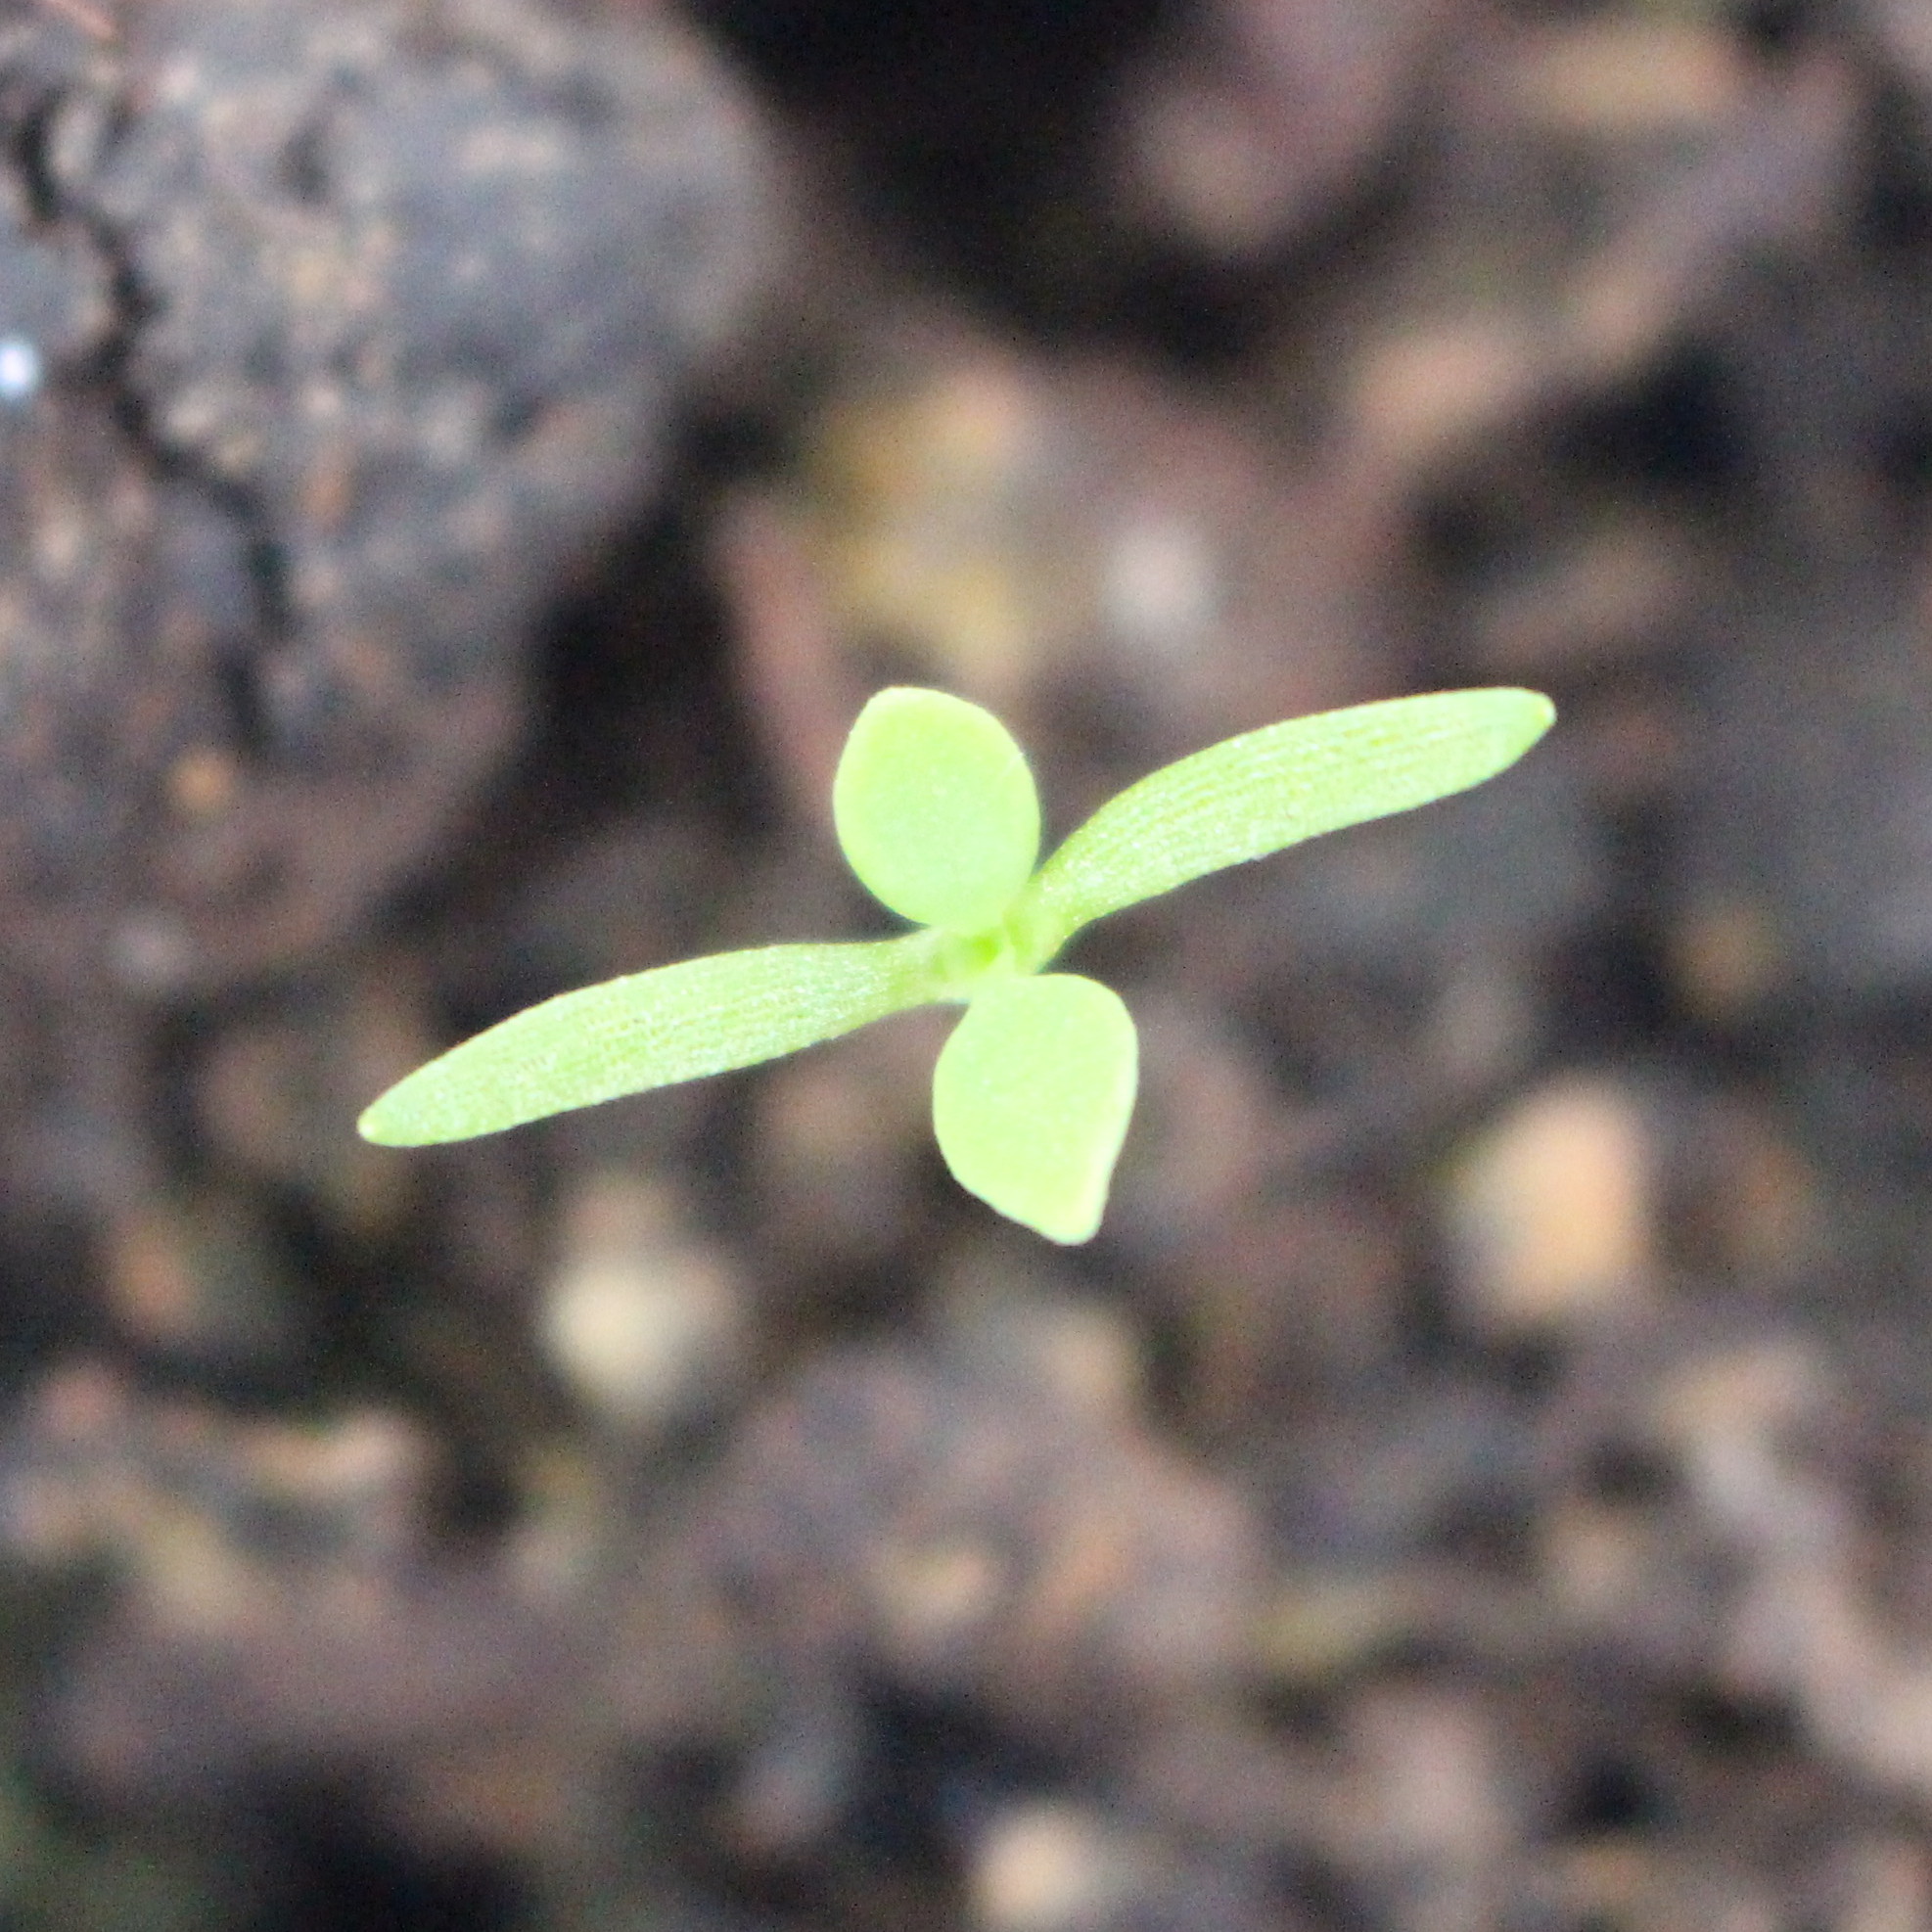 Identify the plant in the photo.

Papaver rhoeas
